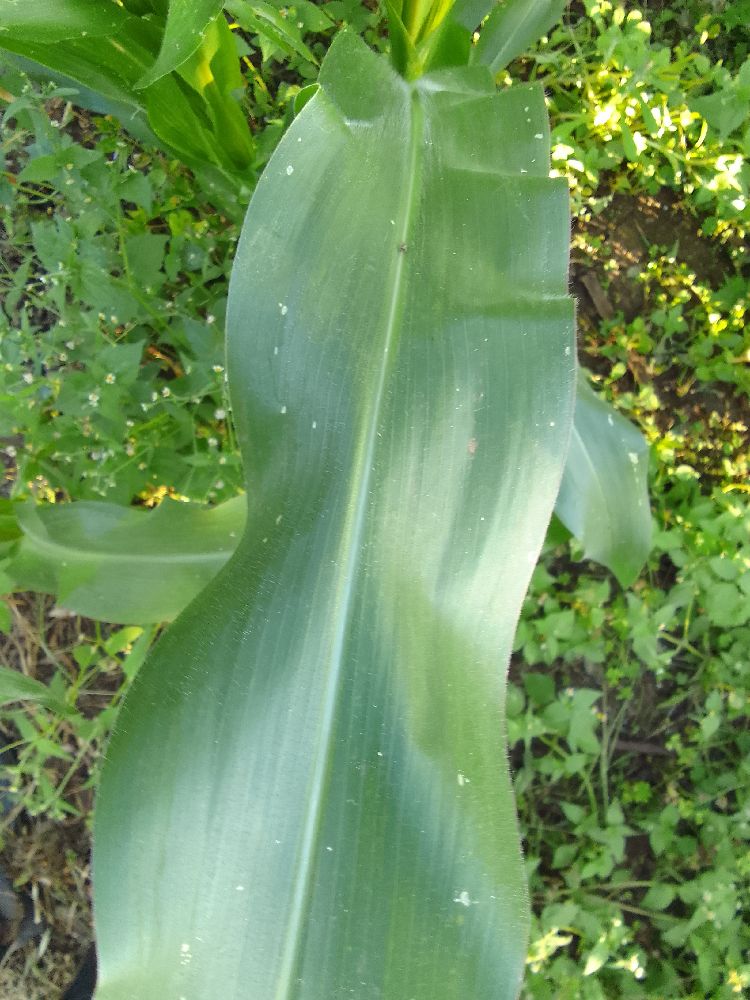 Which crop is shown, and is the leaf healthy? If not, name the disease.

maize, healthy
